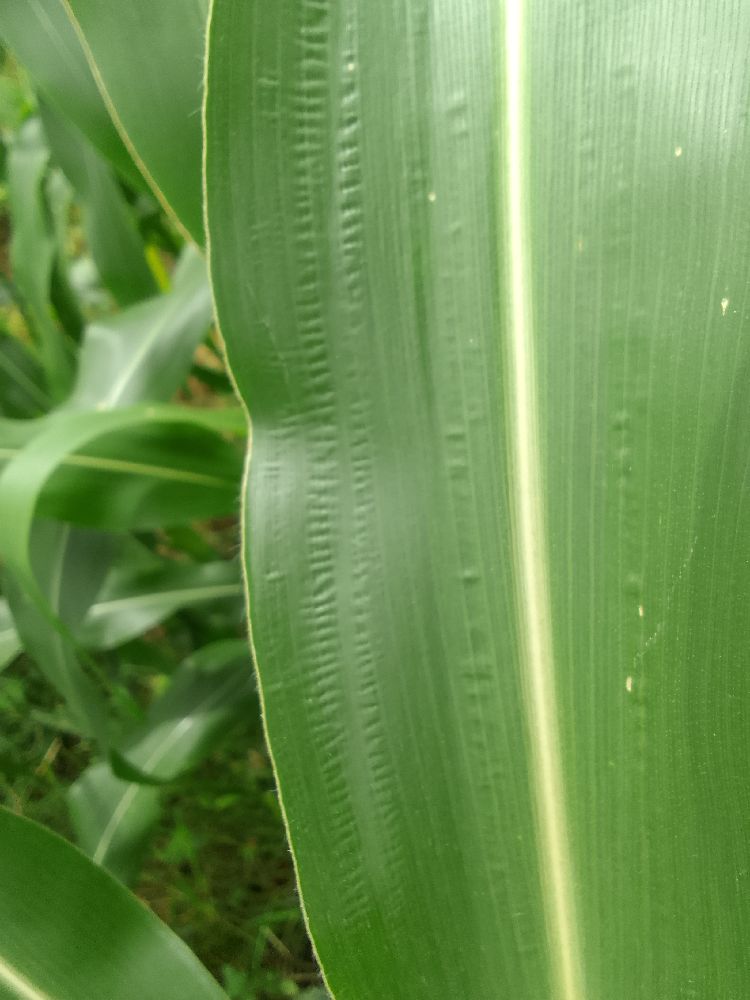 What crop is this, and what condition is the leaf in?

maize, healthy
